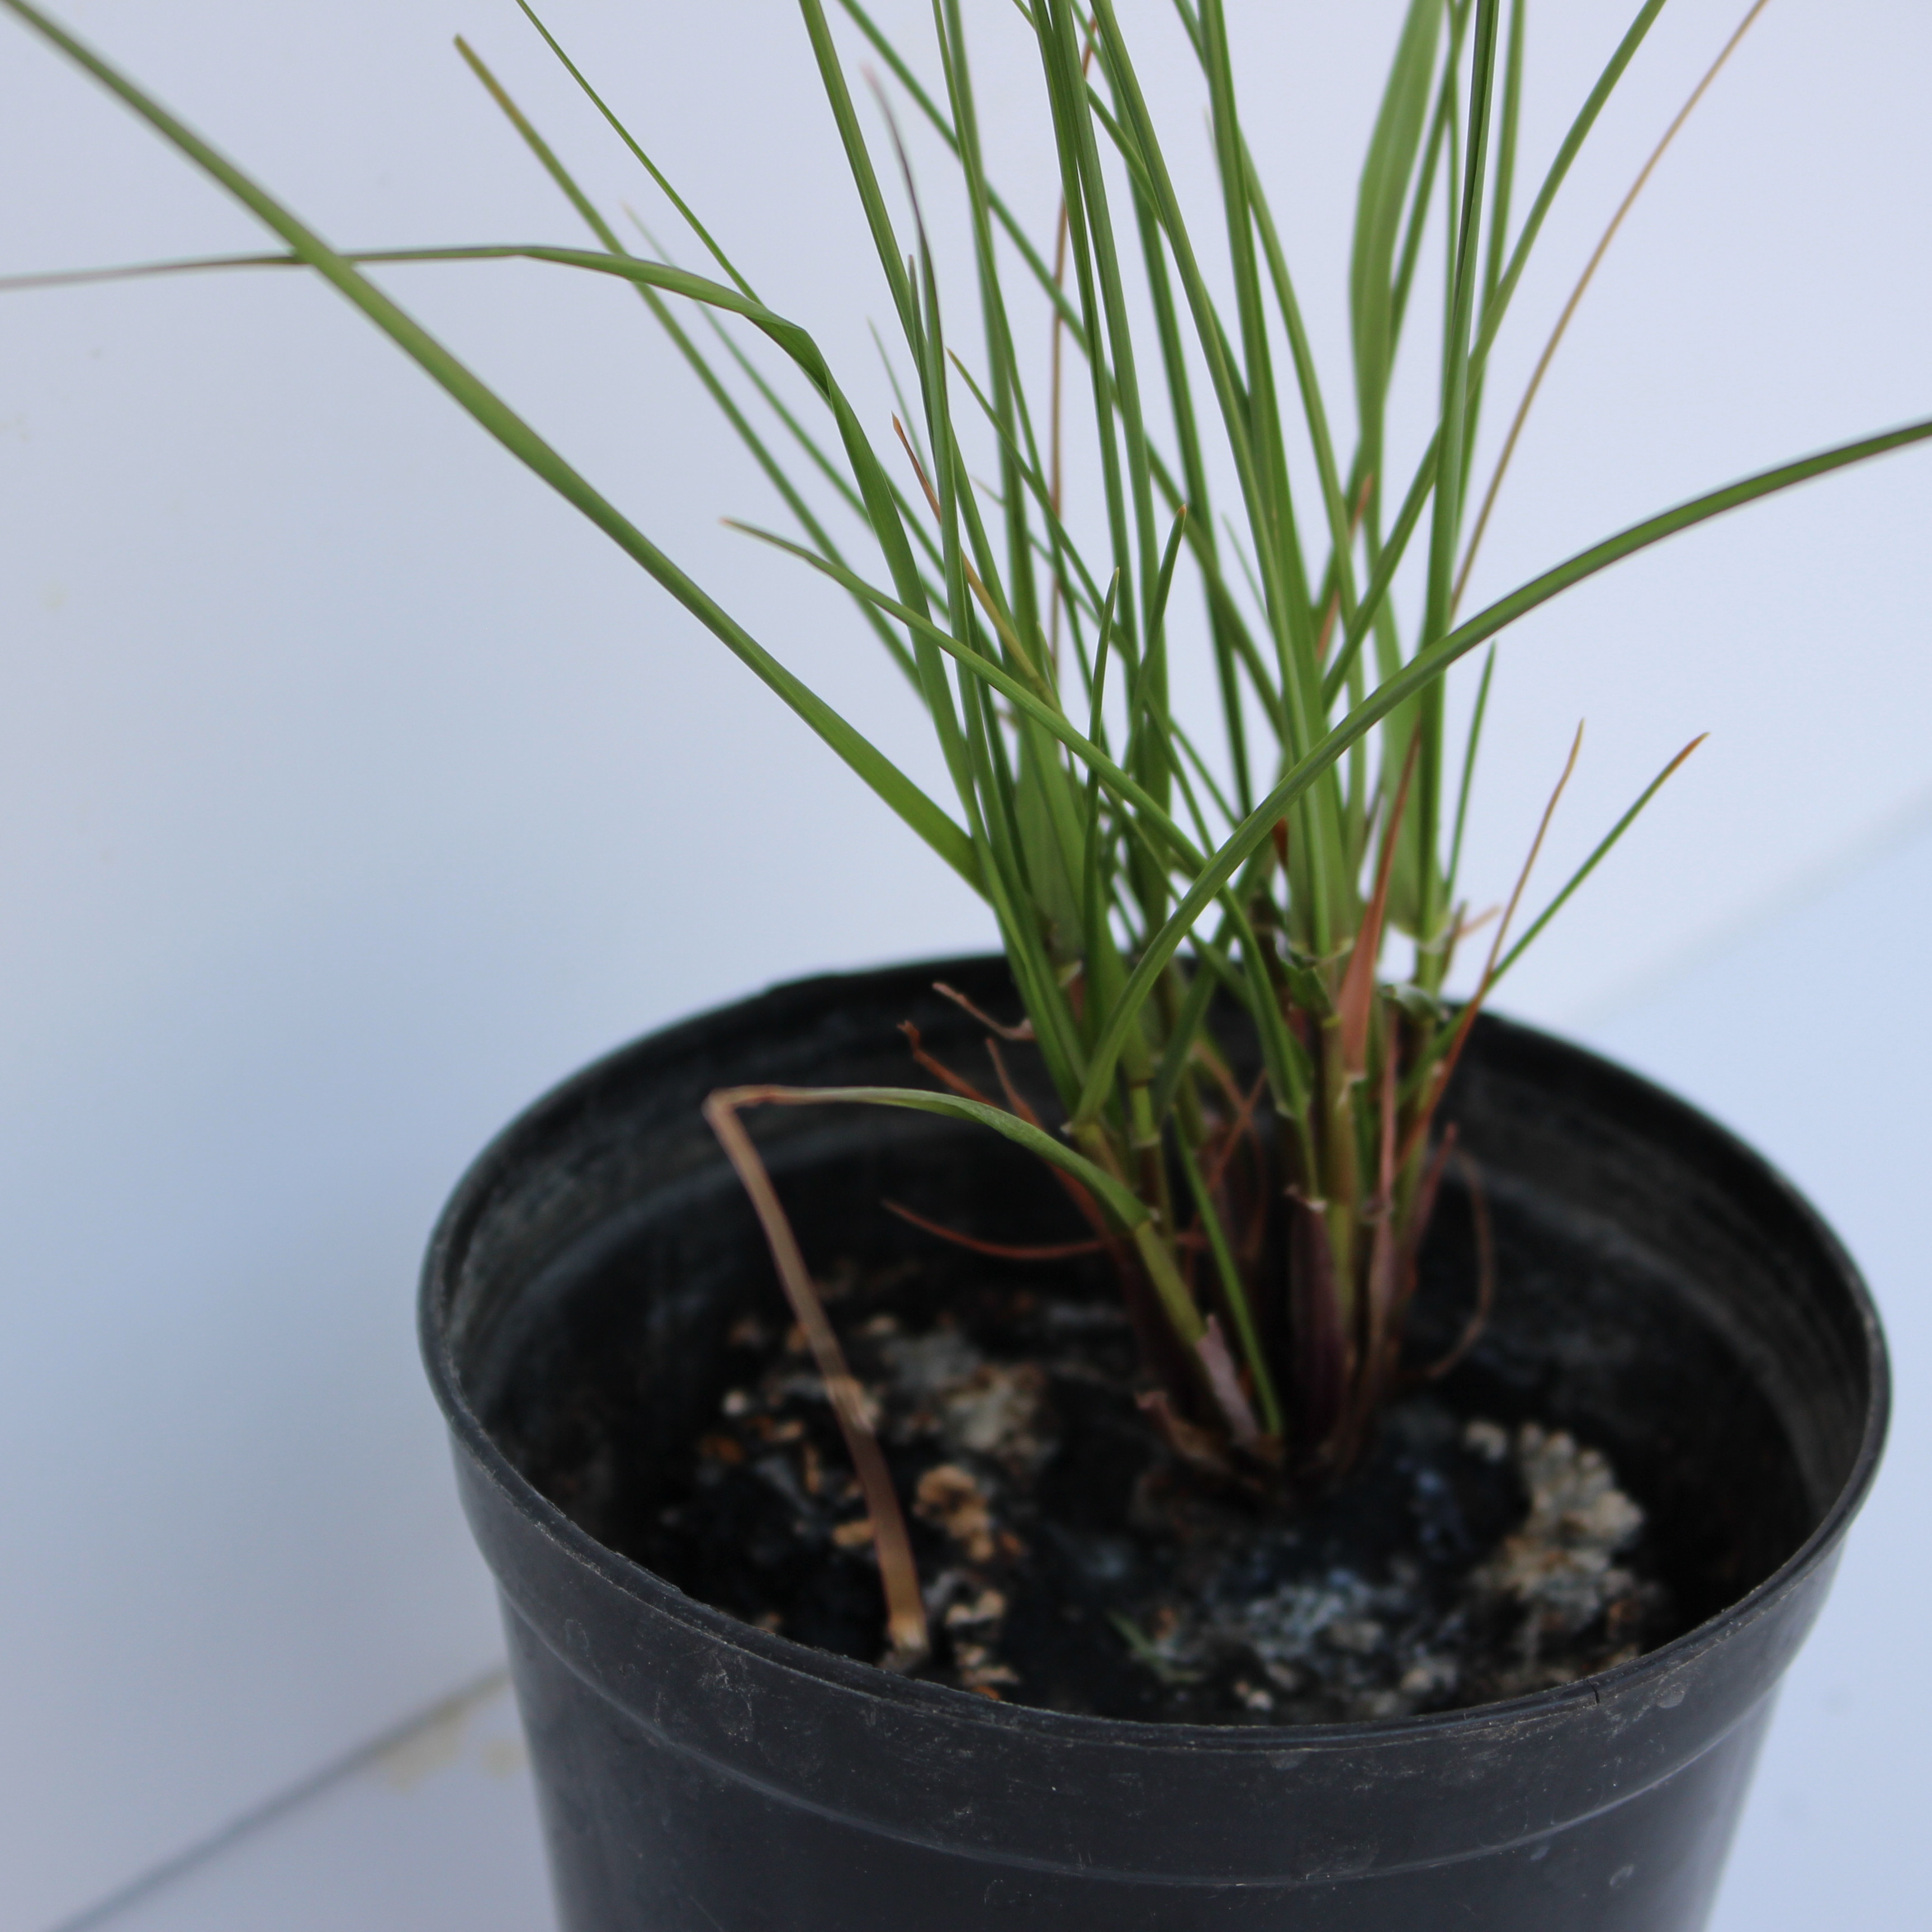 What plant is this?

Lolium multiflorum
